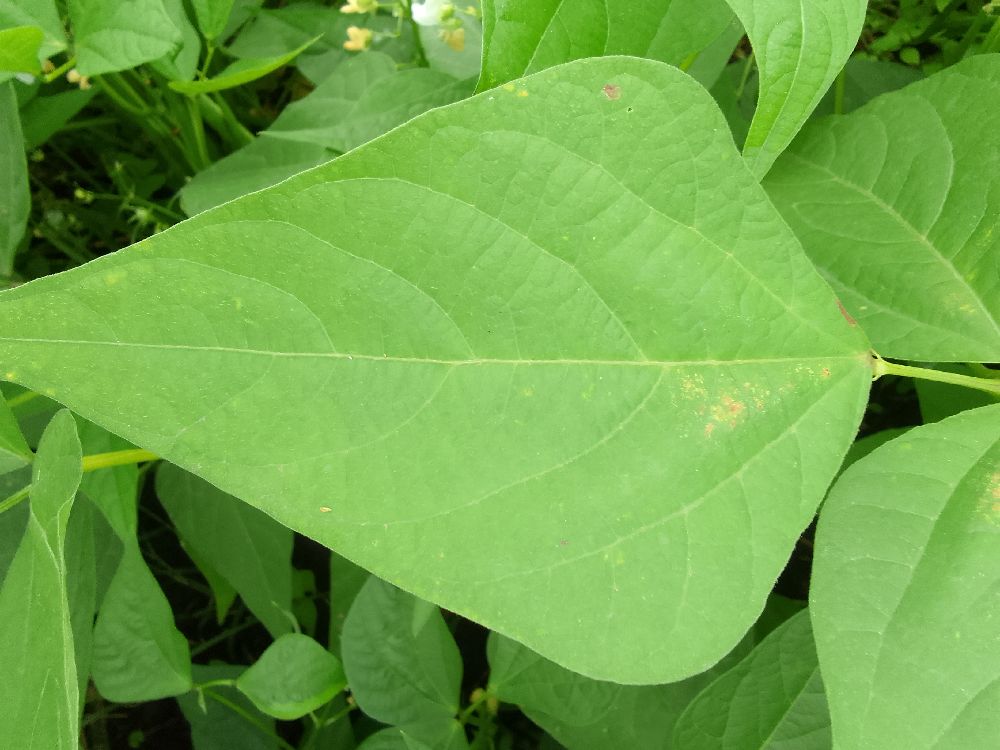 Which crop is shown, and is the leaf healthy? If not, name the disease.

common bean, healthy
